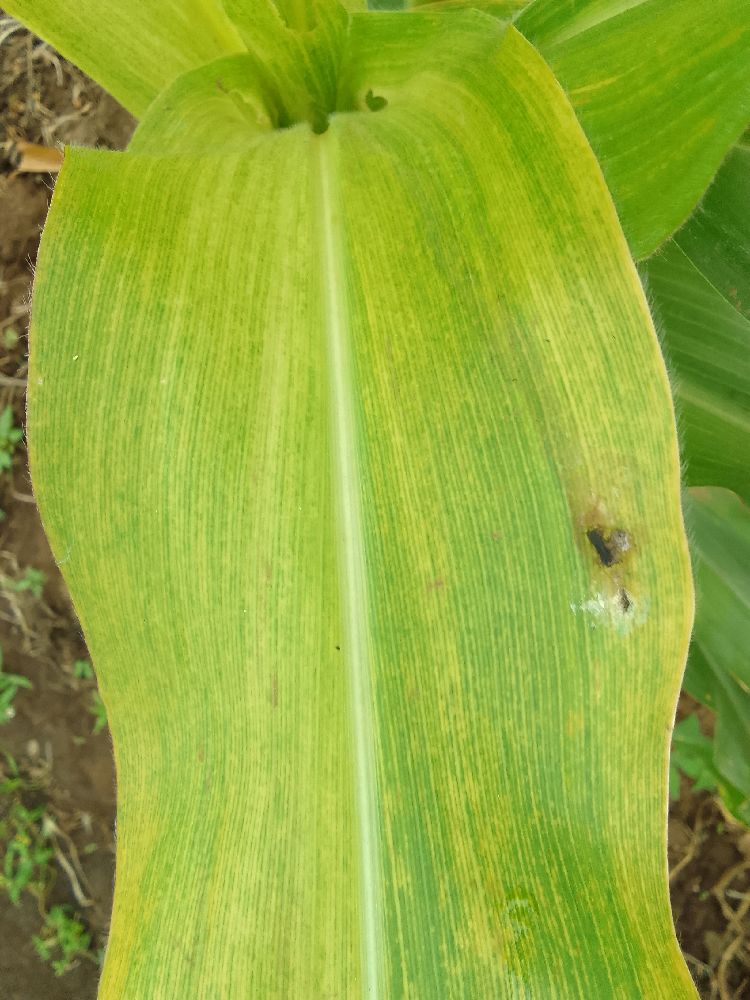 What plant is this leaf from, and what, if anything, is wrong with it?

maize, maize lethal necrosis
